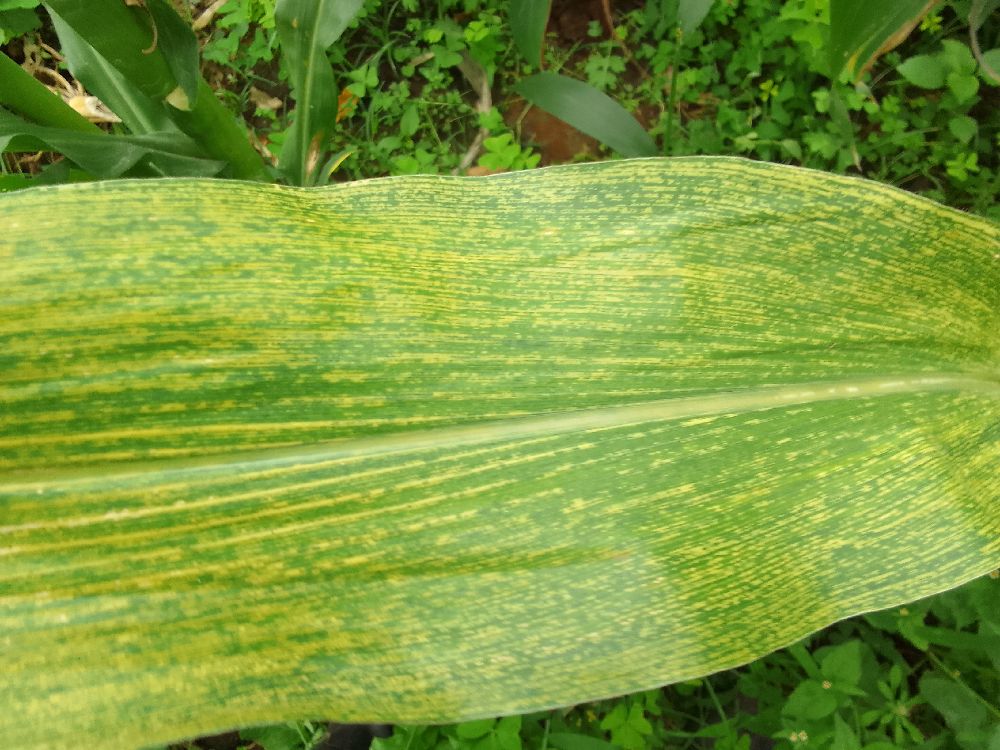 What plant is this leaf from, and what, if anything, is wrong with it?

maize, maize lethal necrosis
